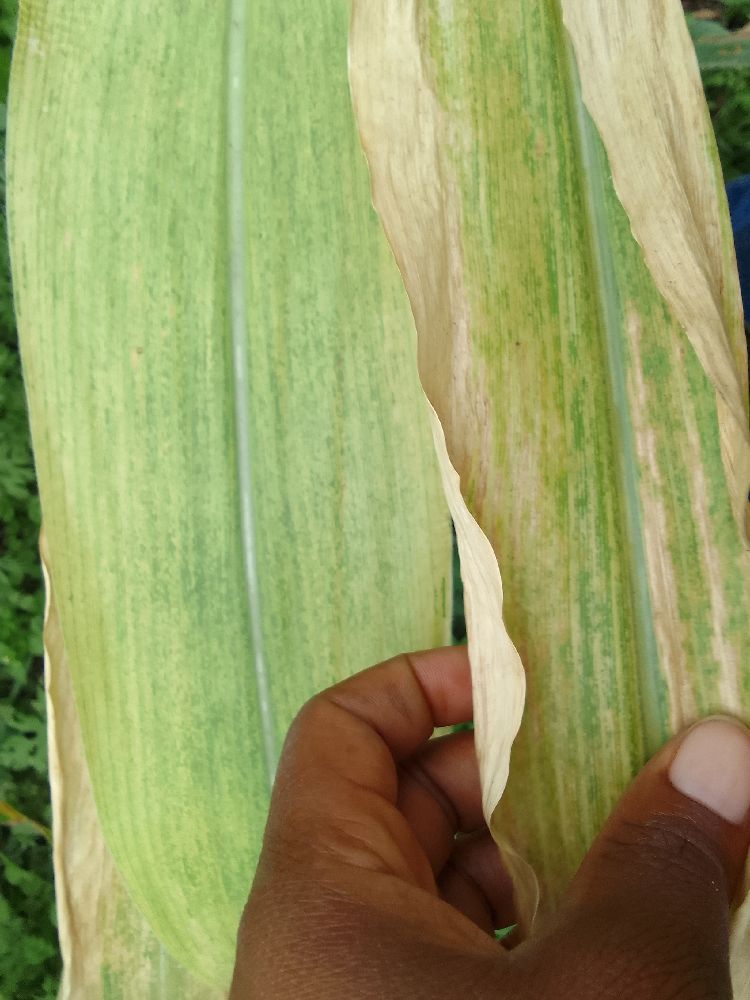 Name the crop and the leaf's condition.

maize, maize lethal necrosis
